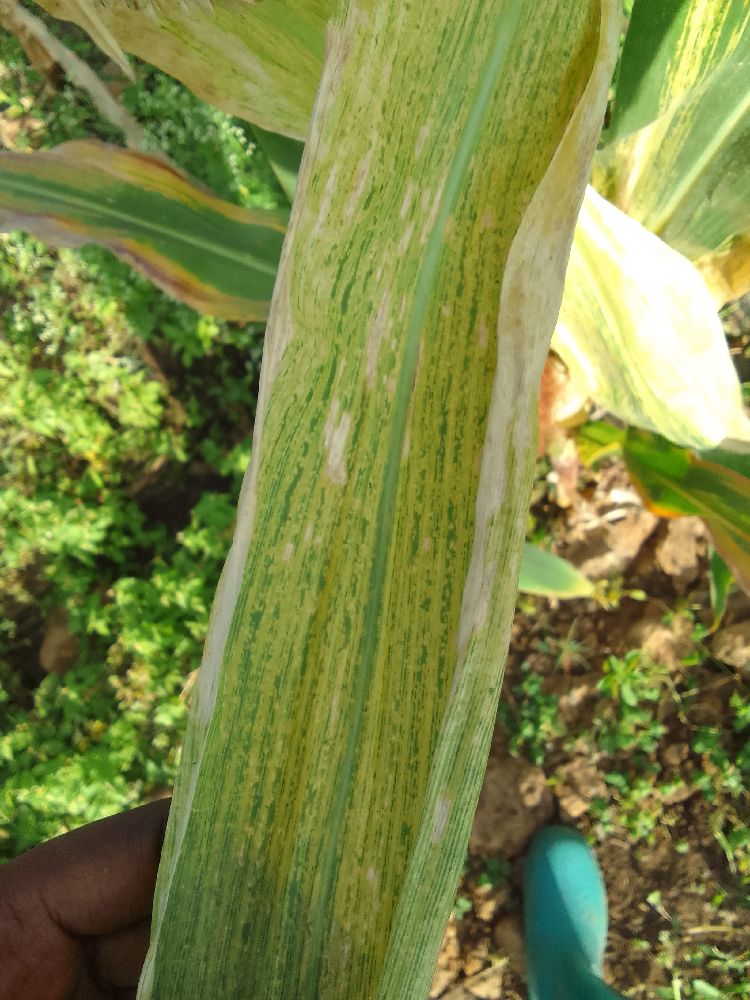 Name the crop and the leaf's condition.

maize, maize lethal necrosis
